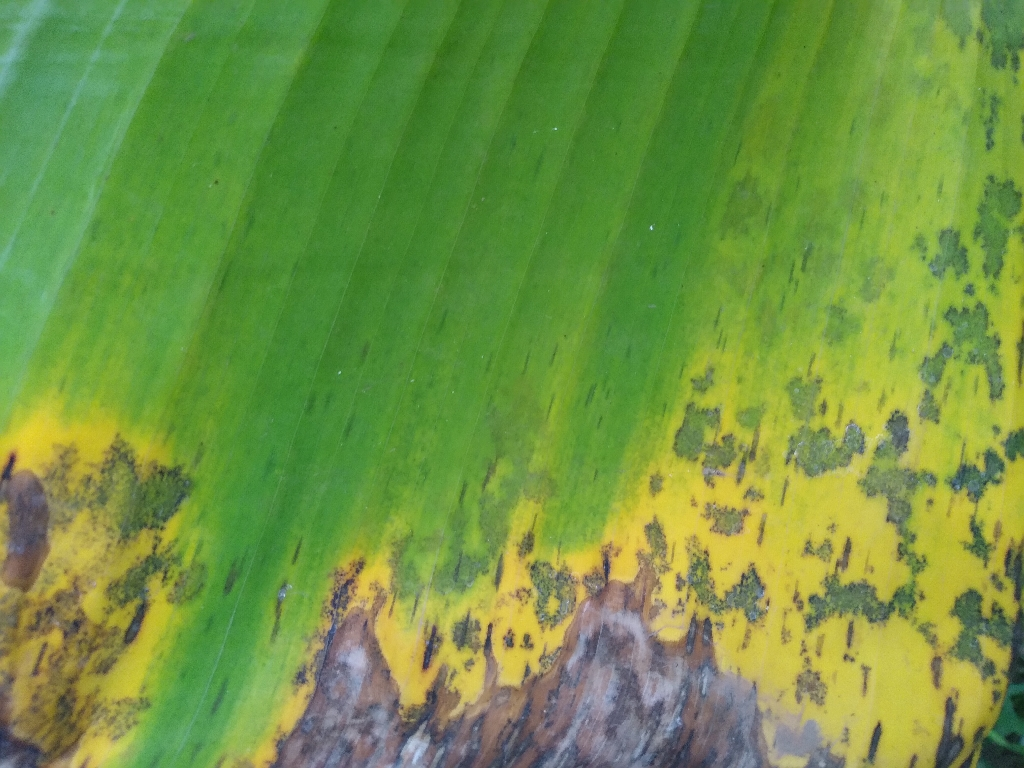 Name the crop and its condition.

banana, black sigatoka
